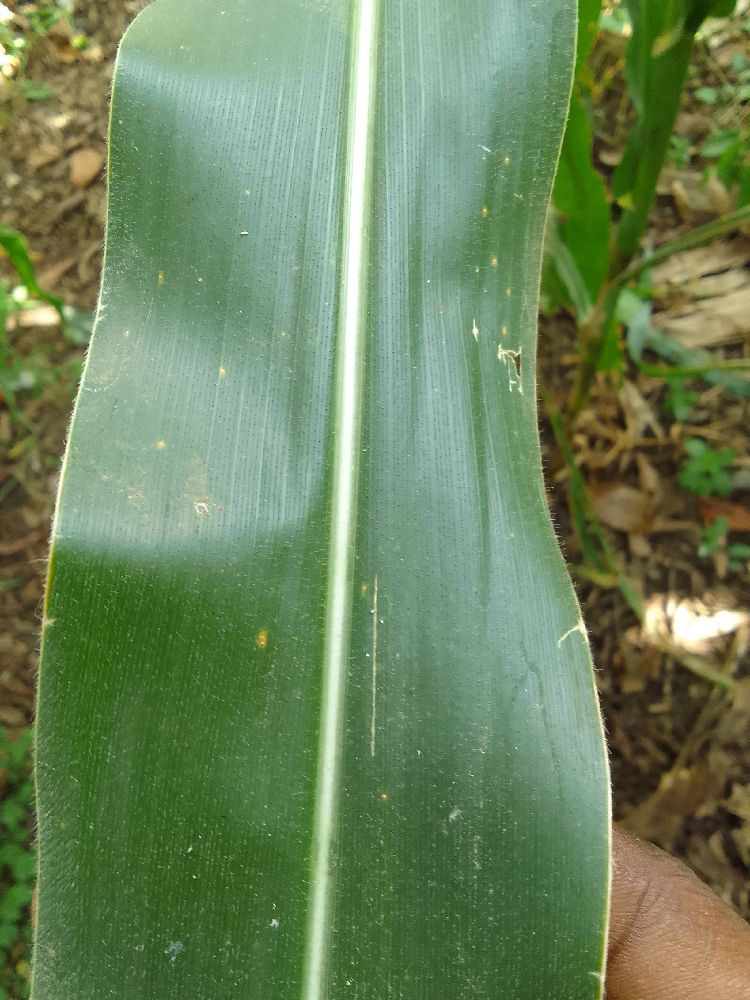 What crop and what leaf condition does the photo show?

maize, healthy
